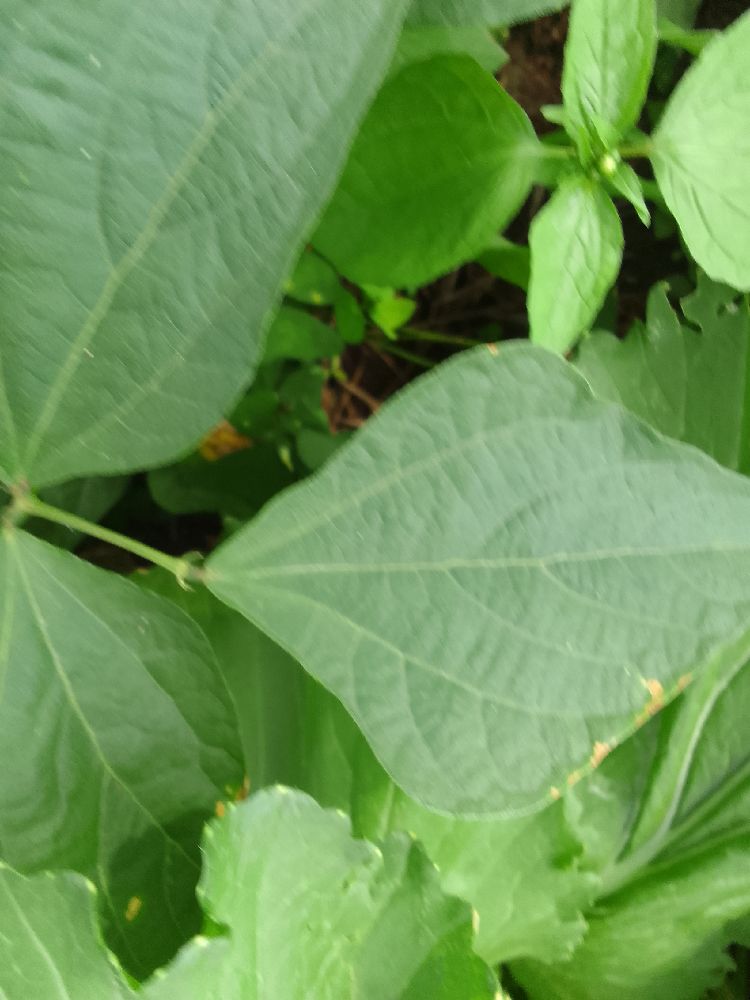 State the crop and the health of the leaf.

common bean, healthy
